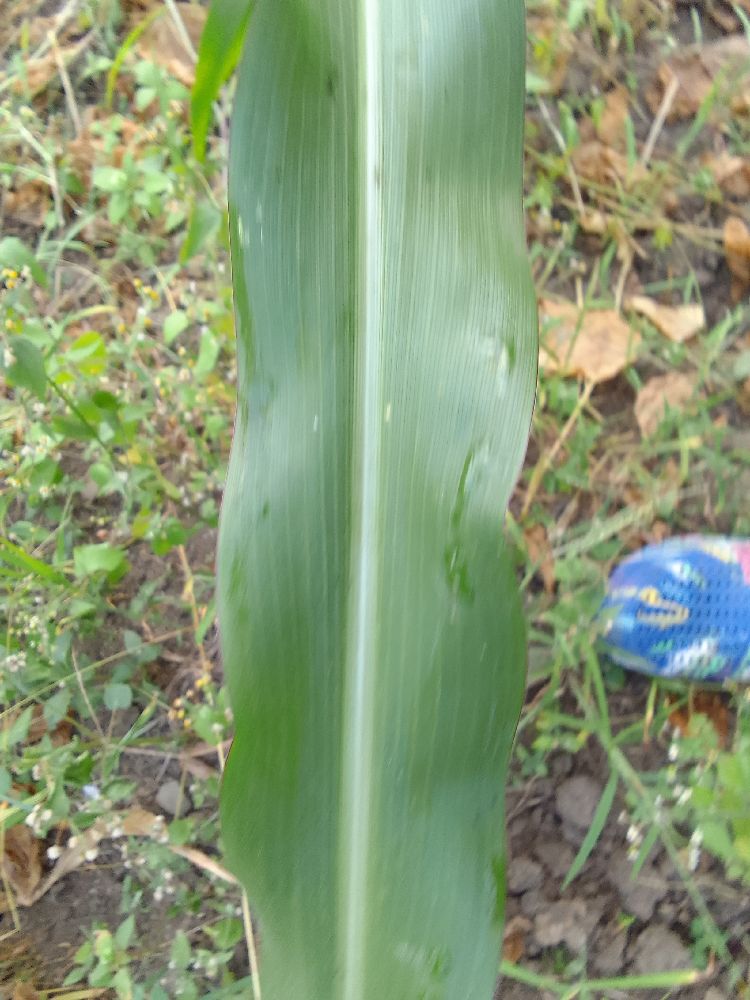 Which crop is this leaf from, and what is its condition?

maize, healthy
